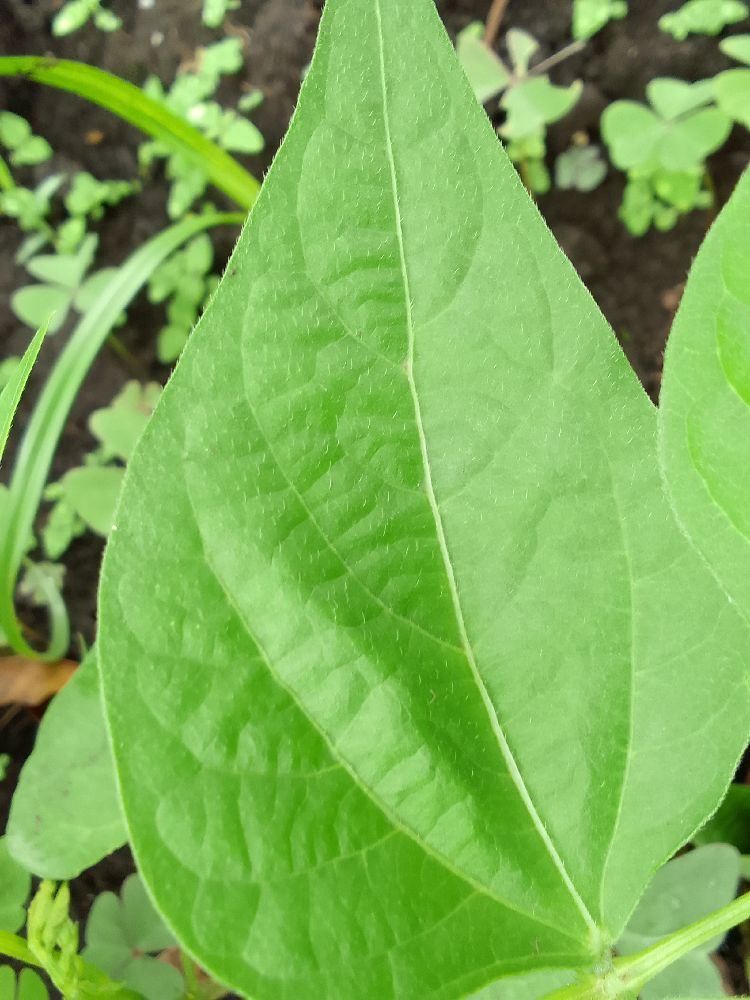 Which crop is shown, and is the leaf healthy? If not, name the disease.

common bean, healthy
